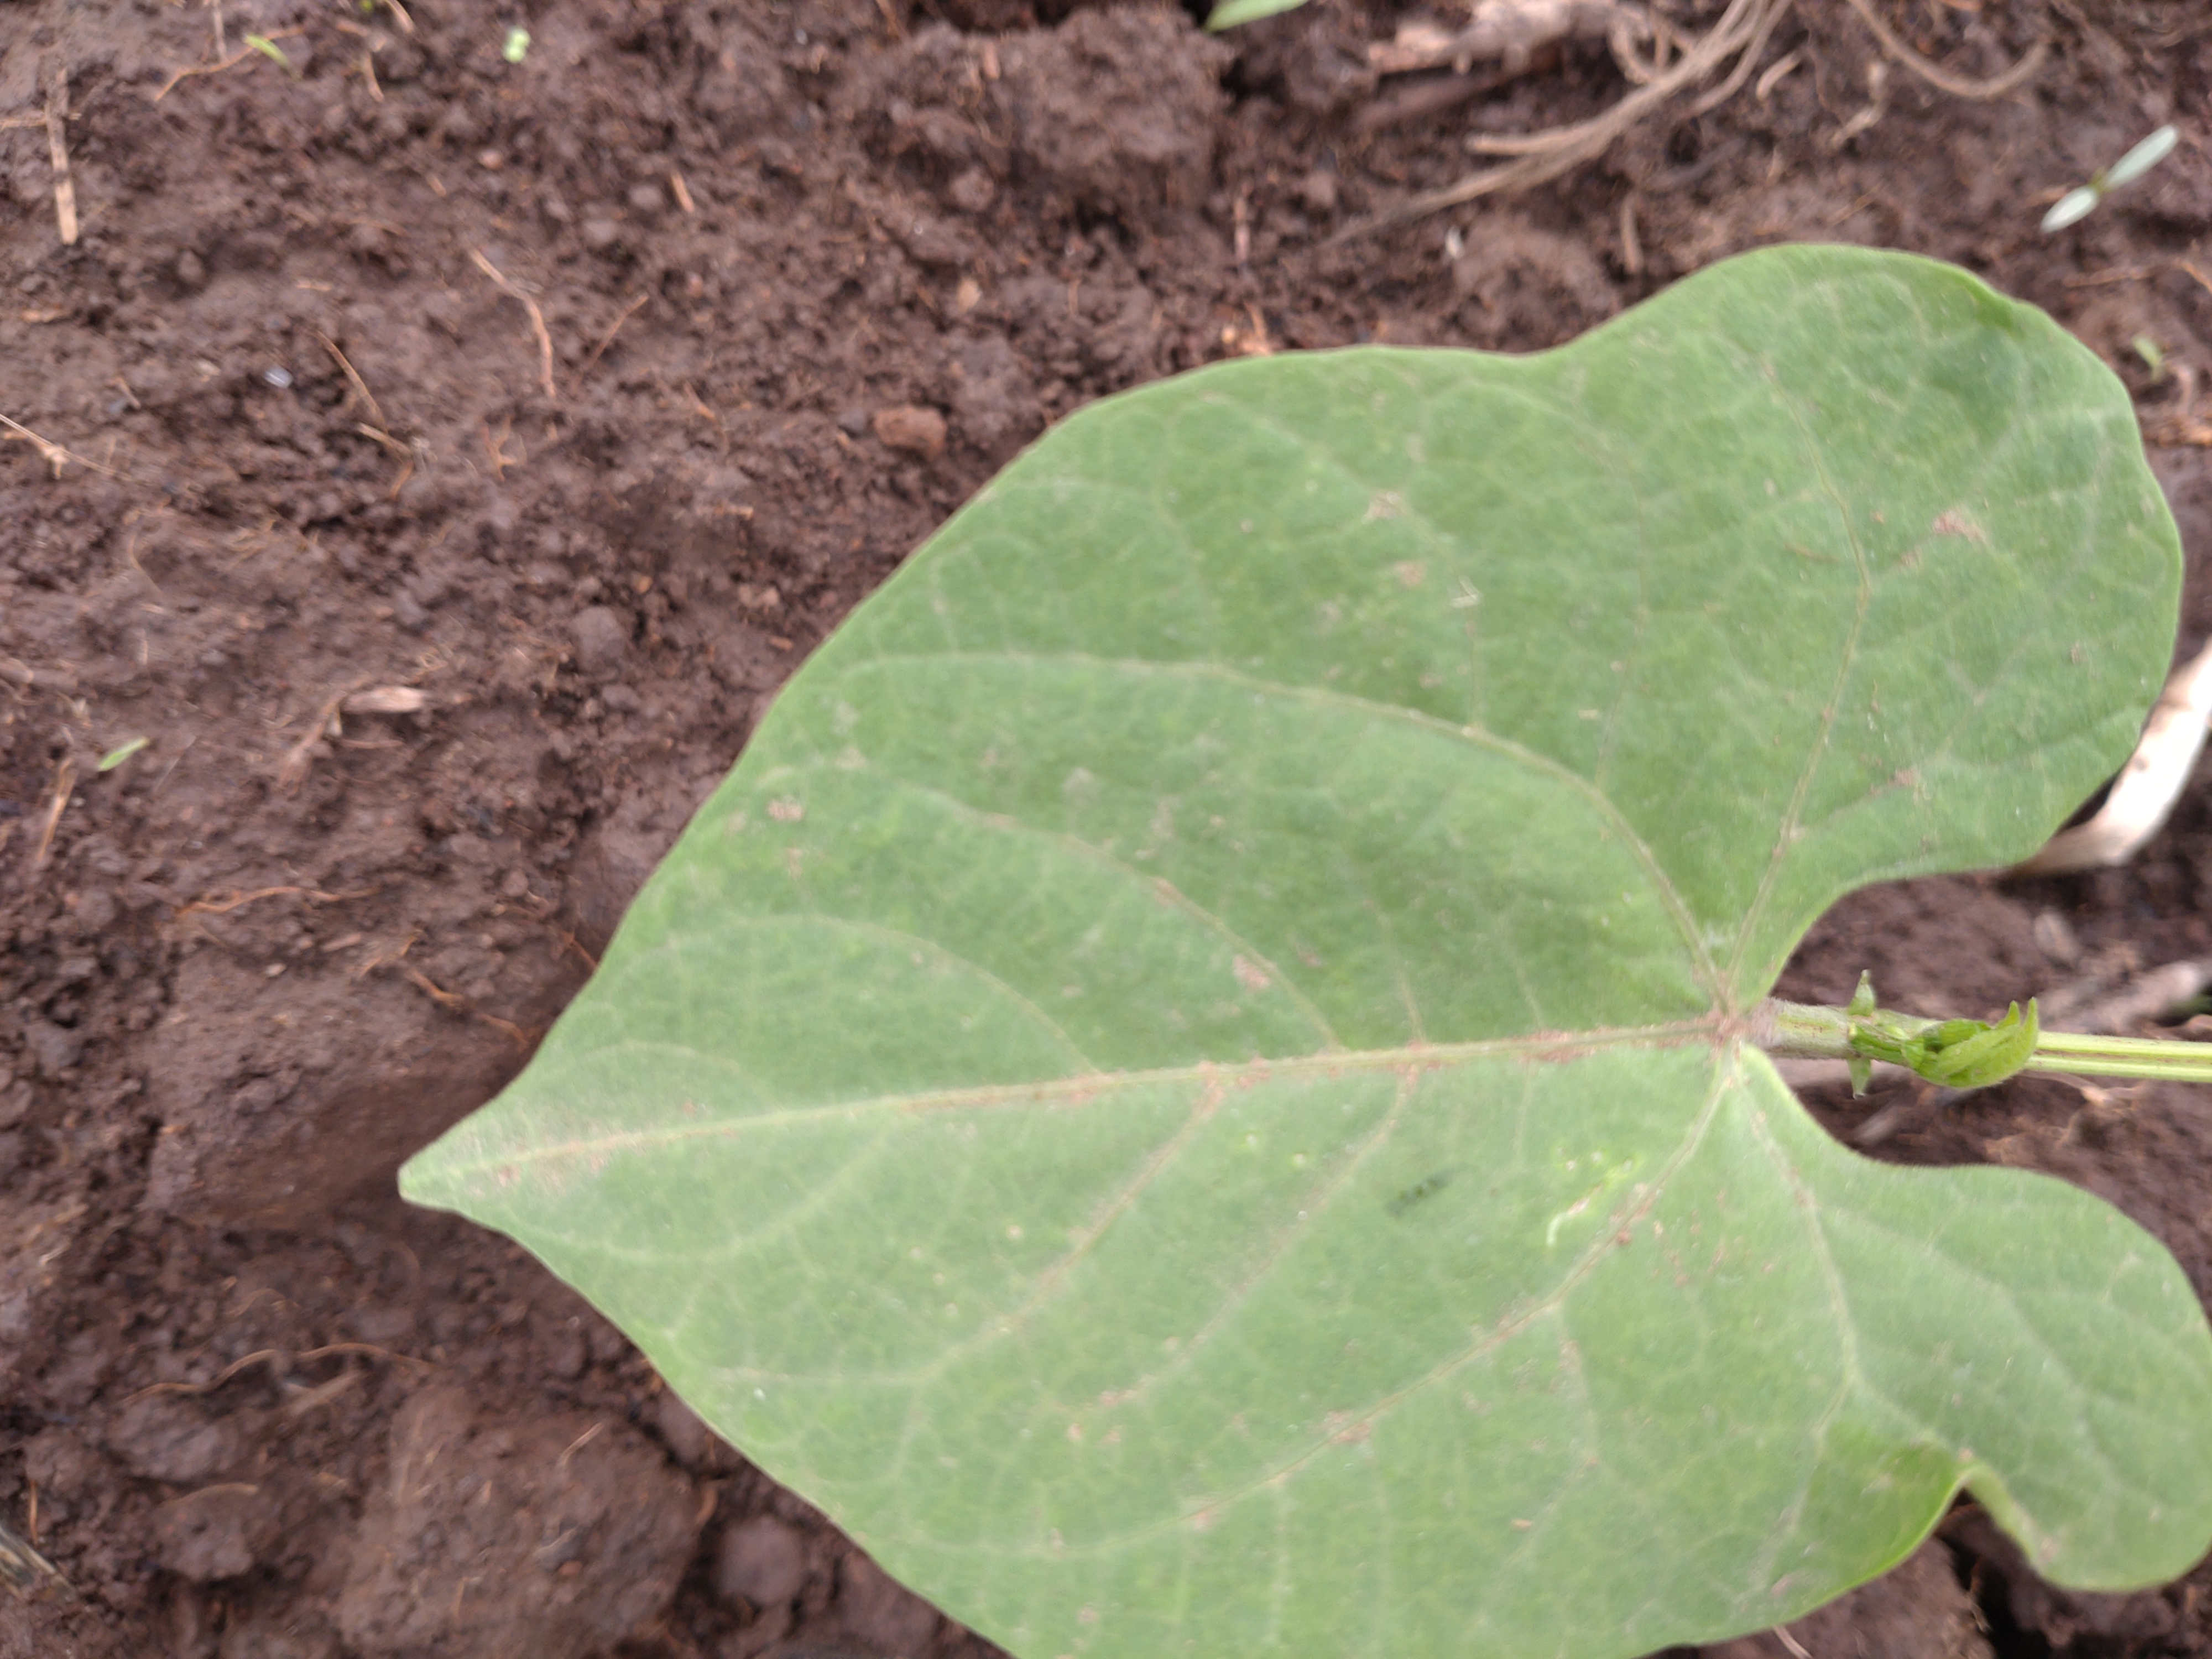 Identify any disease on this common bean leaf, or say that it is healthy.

healthy
